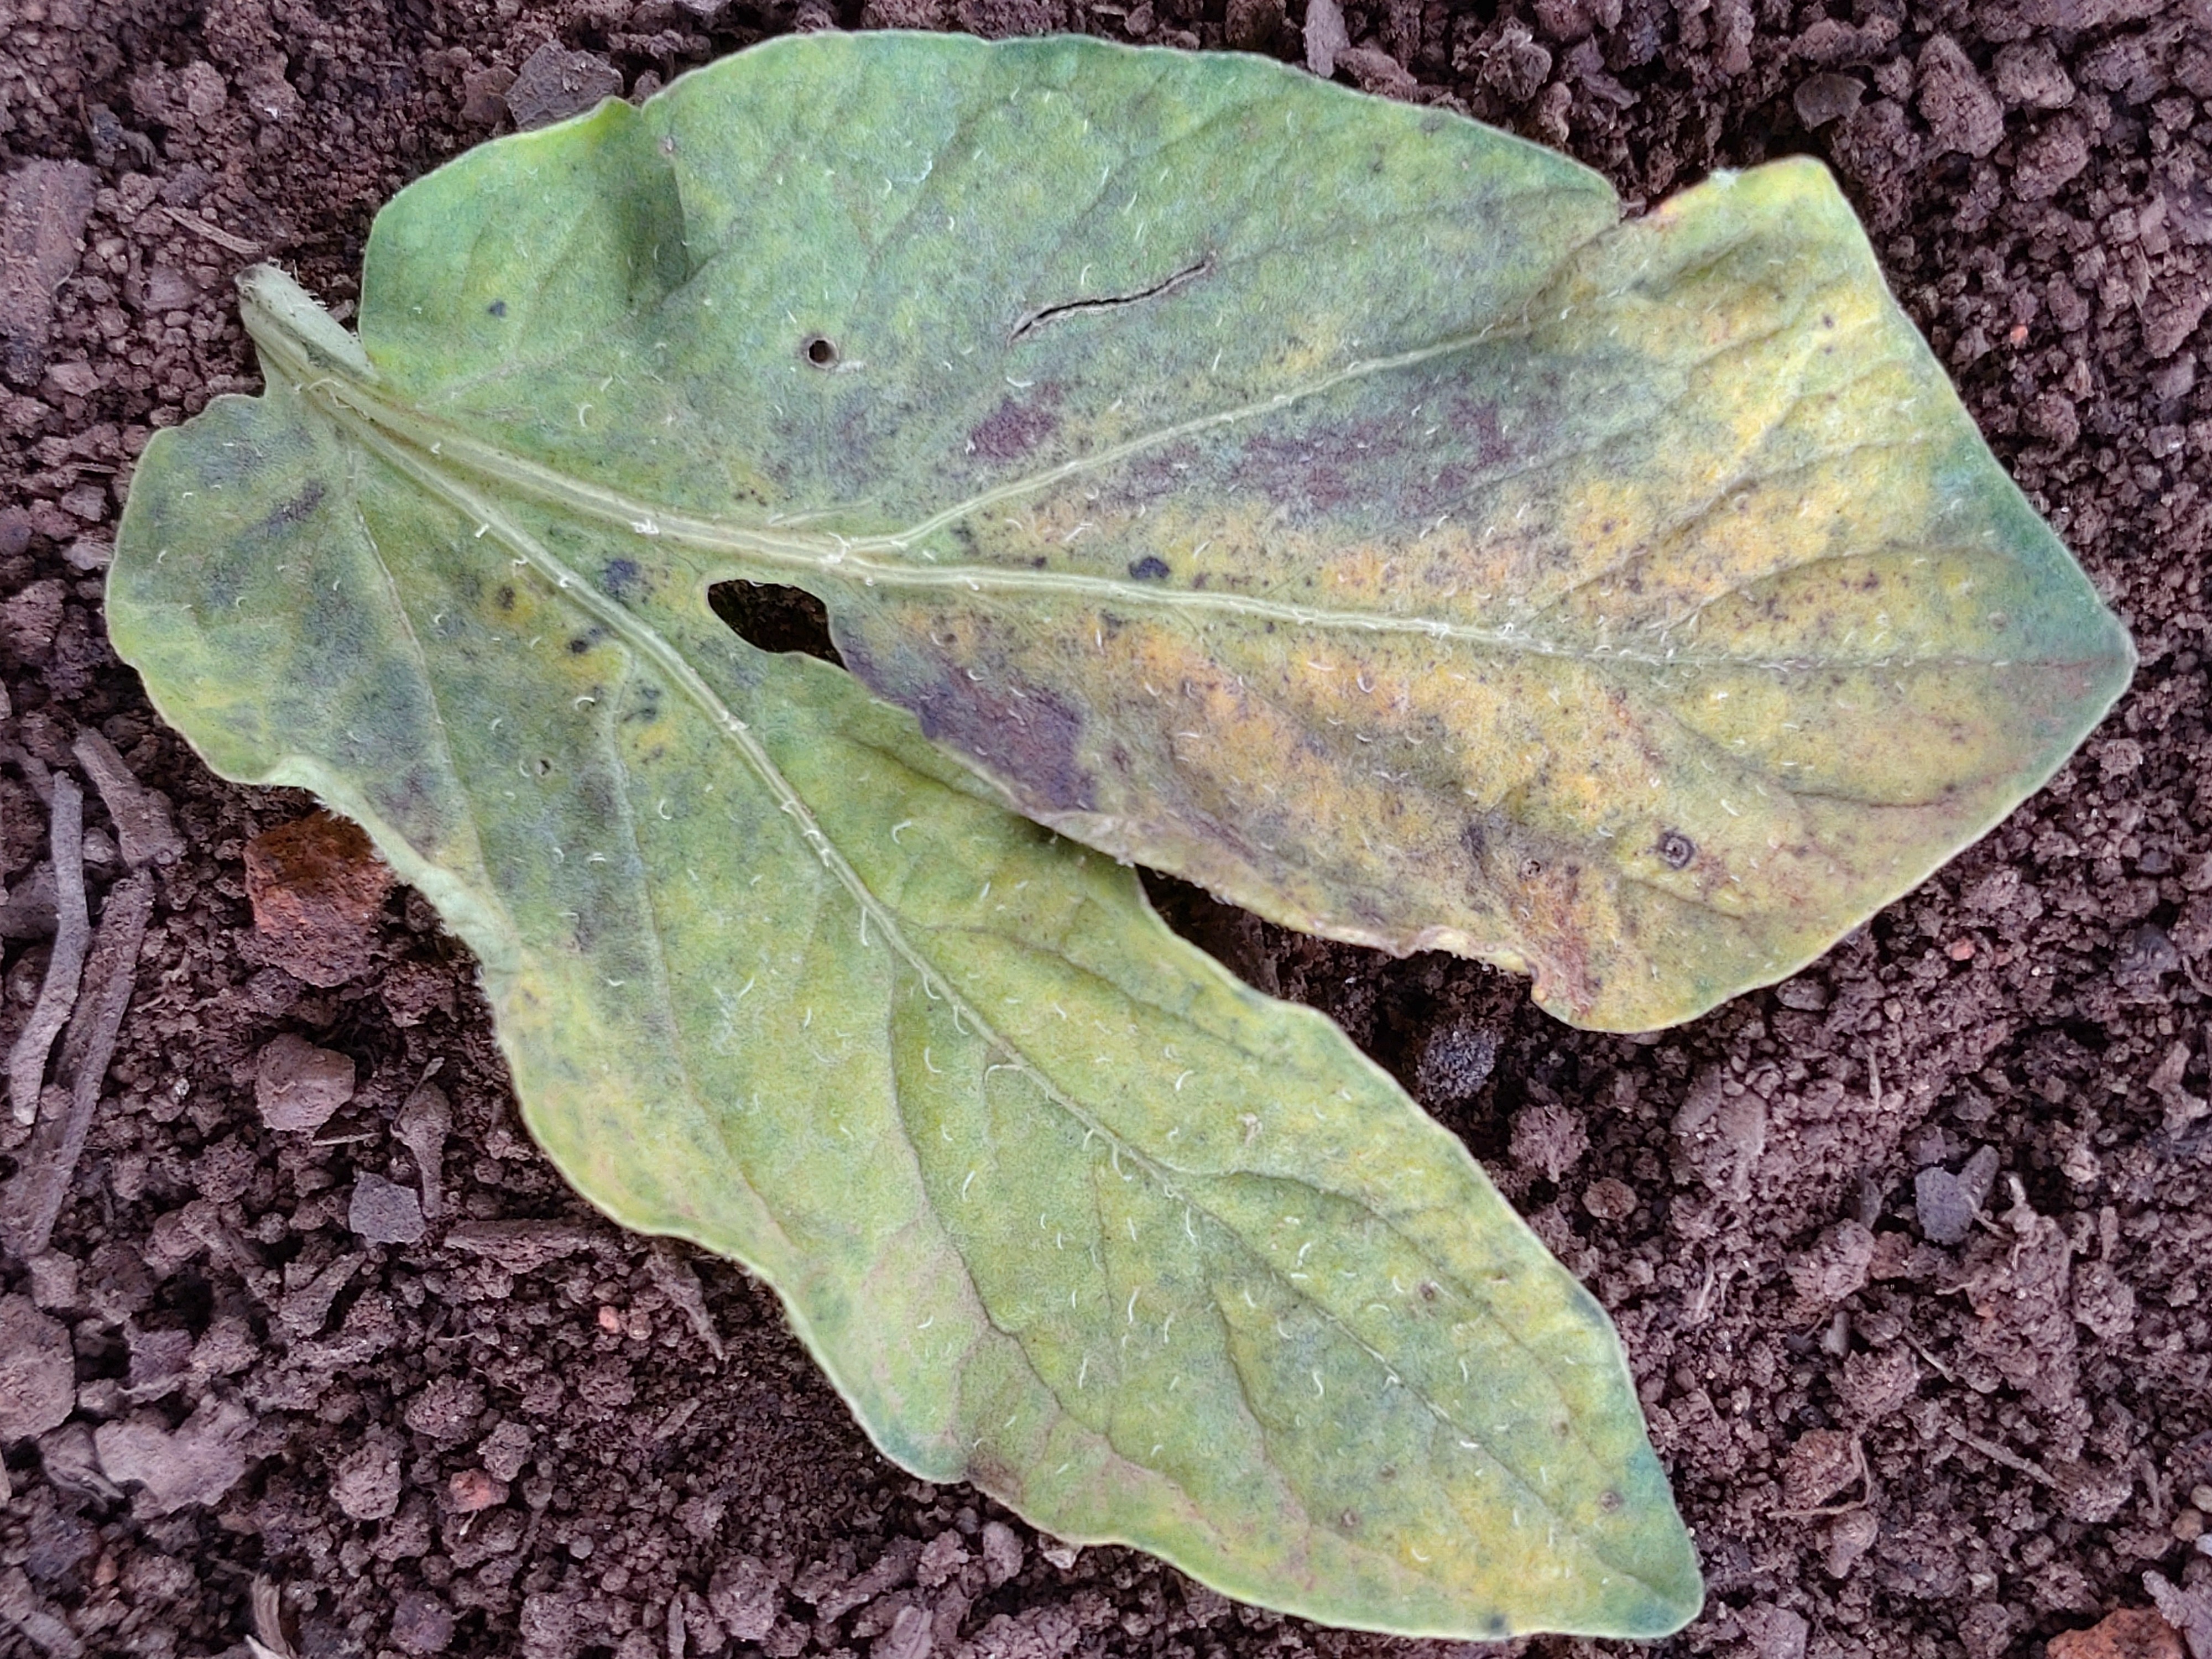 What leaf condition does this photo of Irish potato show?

late blight
